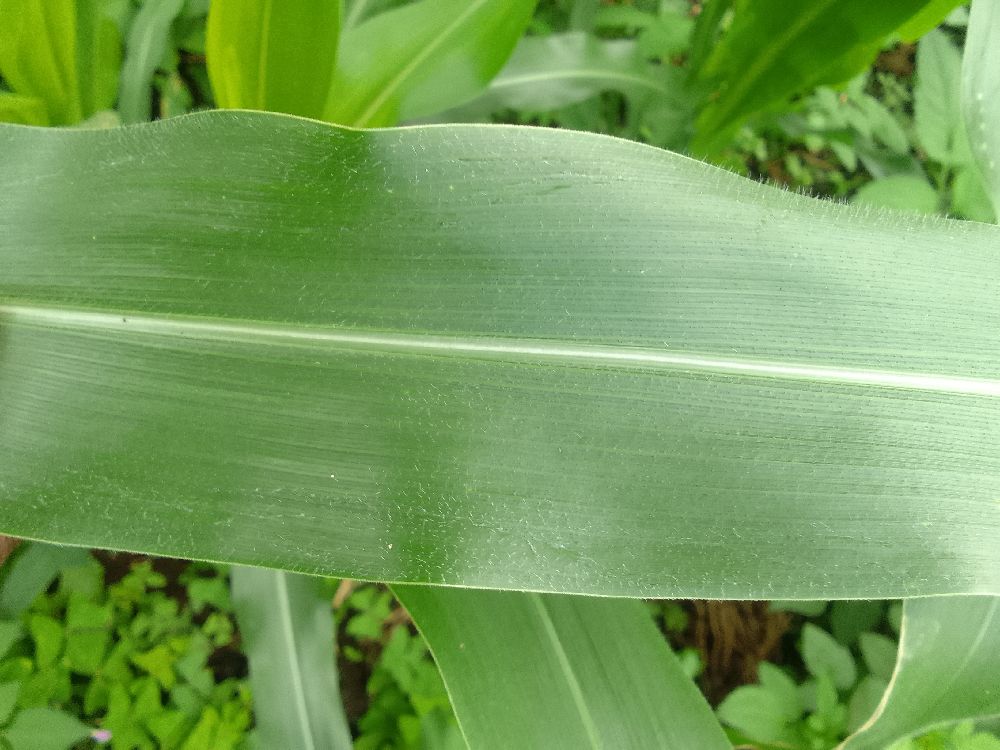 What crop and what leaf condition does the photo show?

maize, healthy
